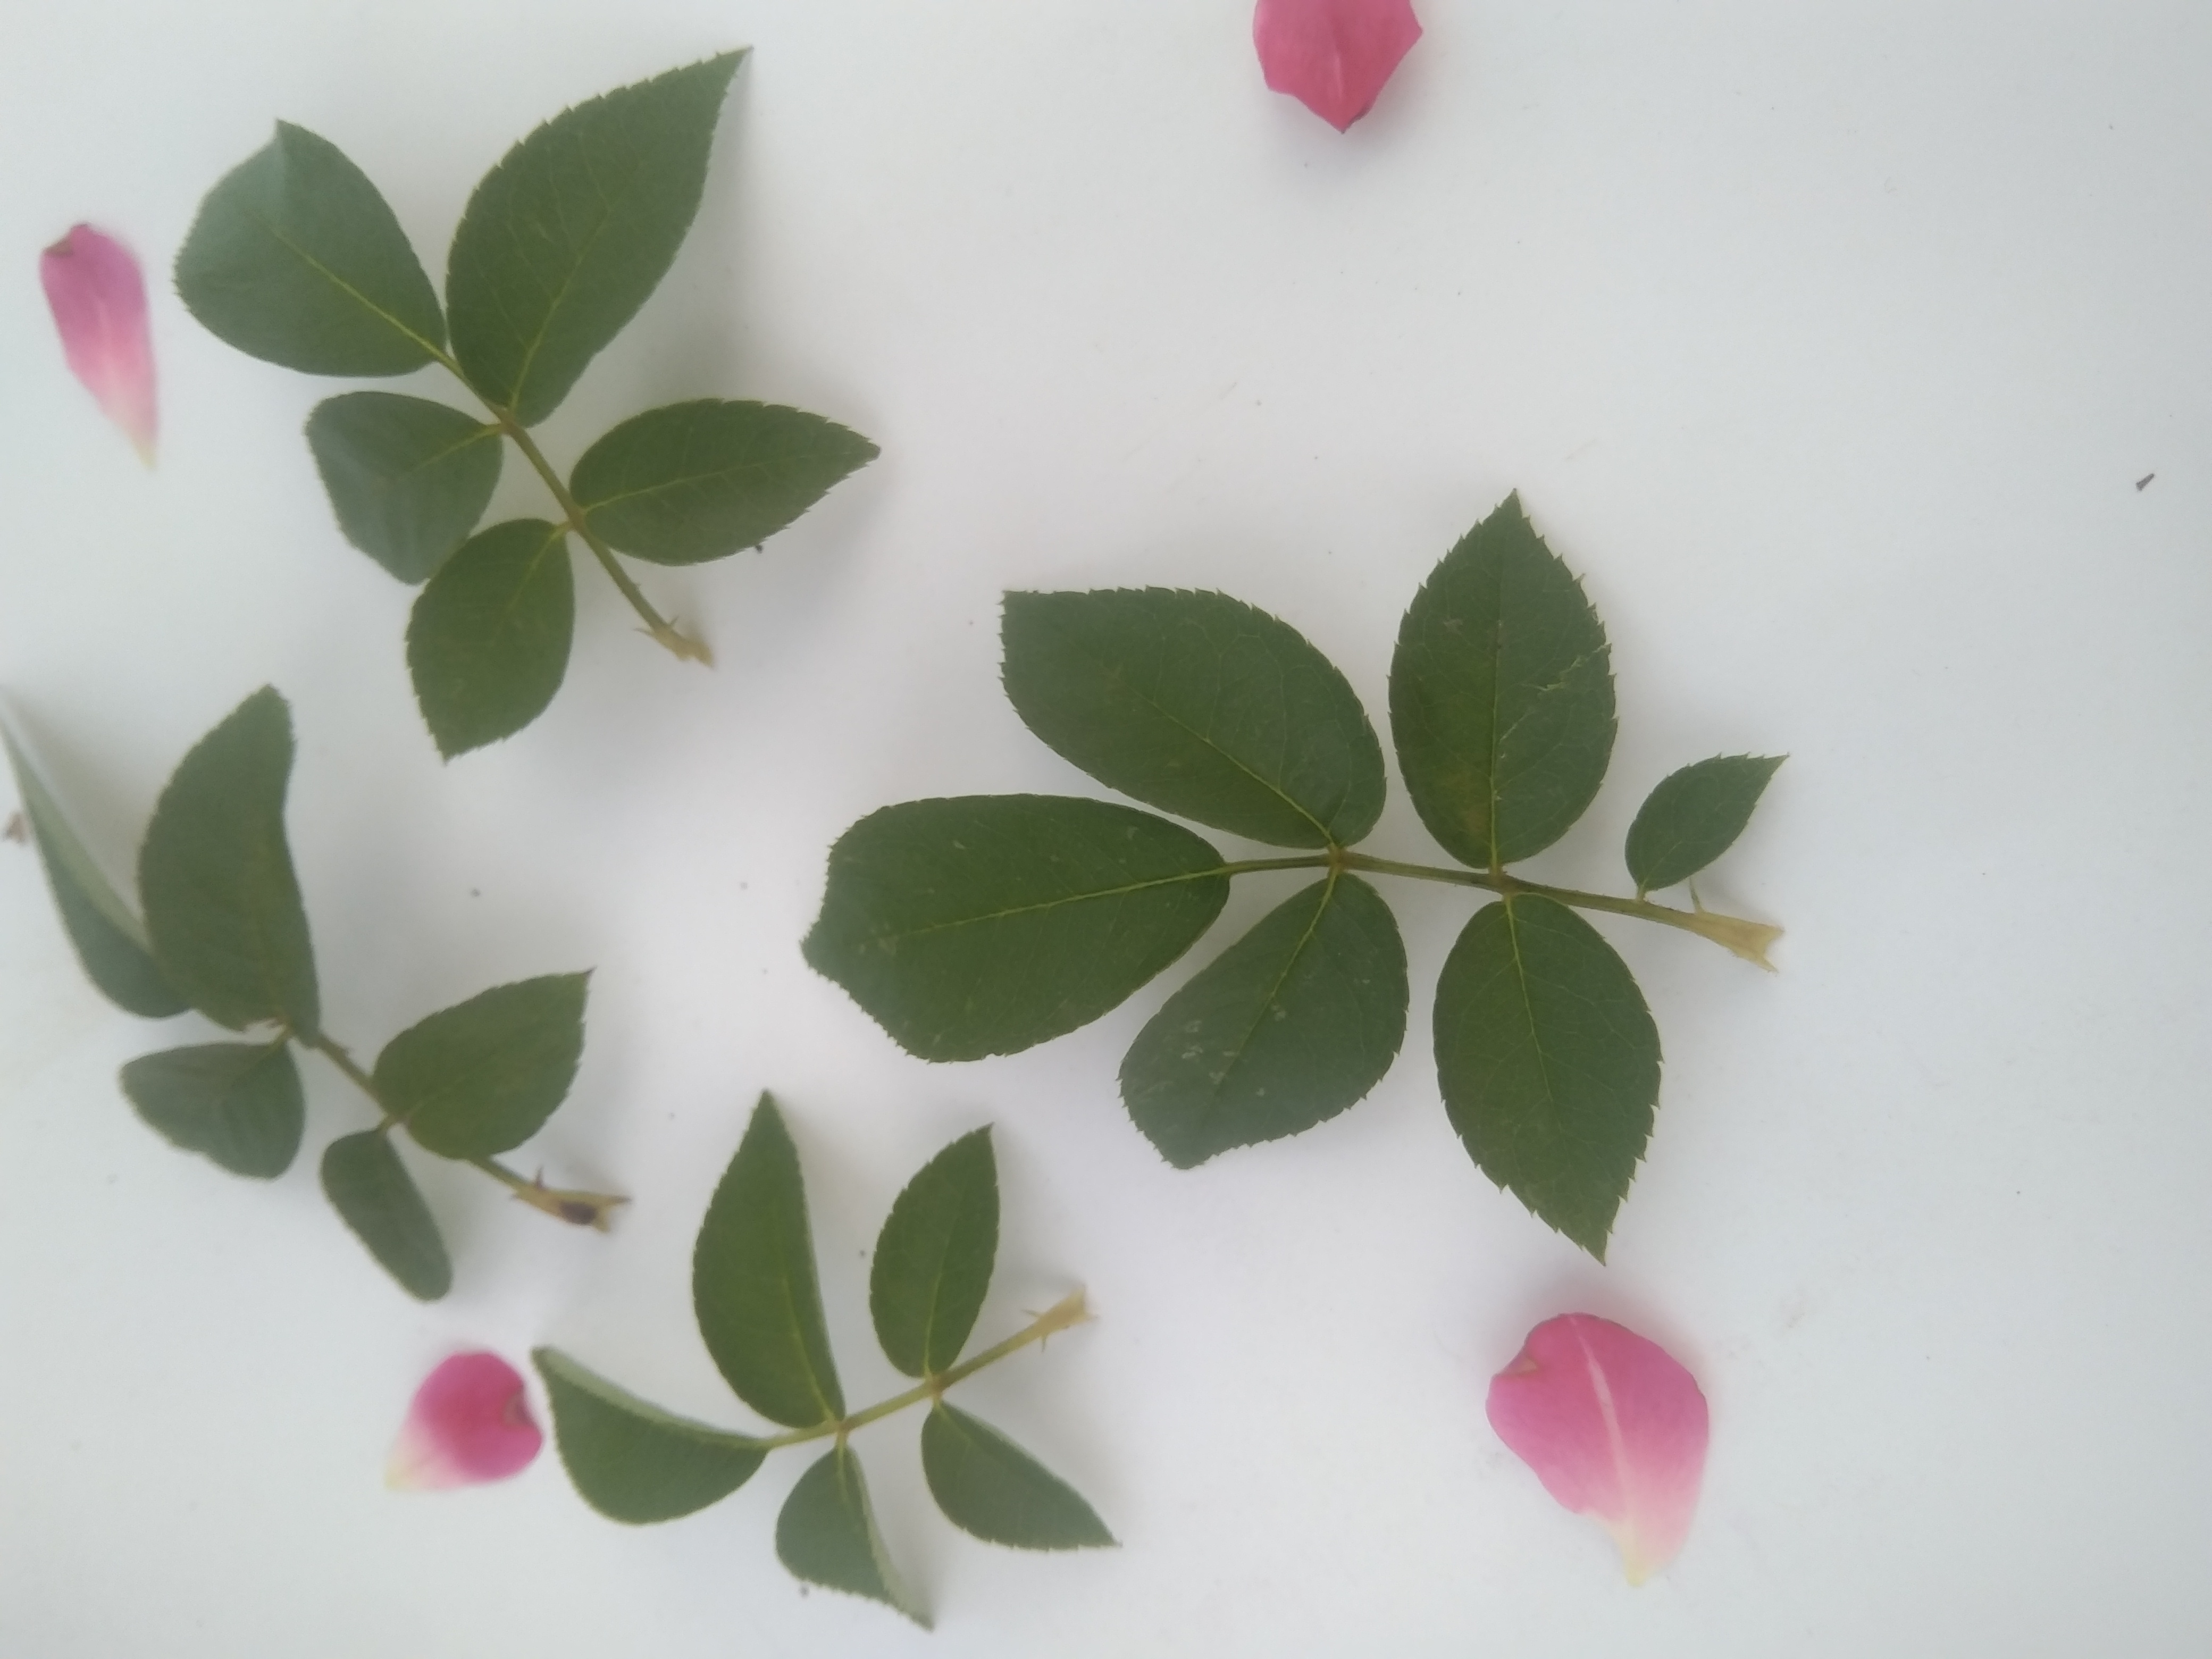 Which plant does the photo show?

rose
